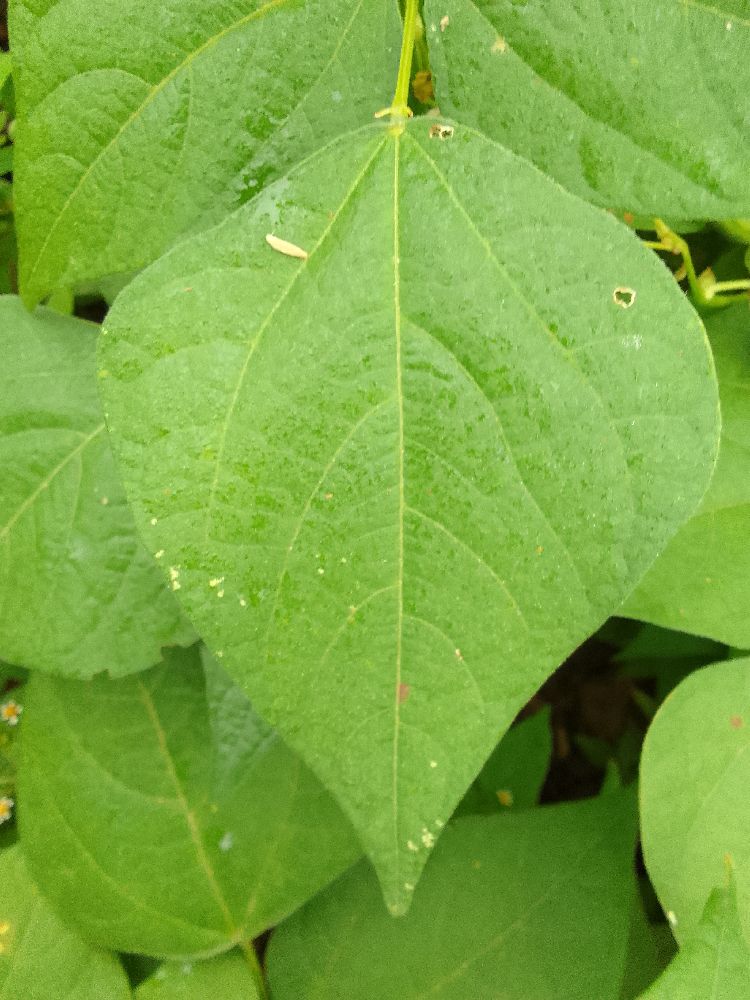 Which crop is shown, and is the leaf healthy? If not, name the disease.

common bean, healthy
